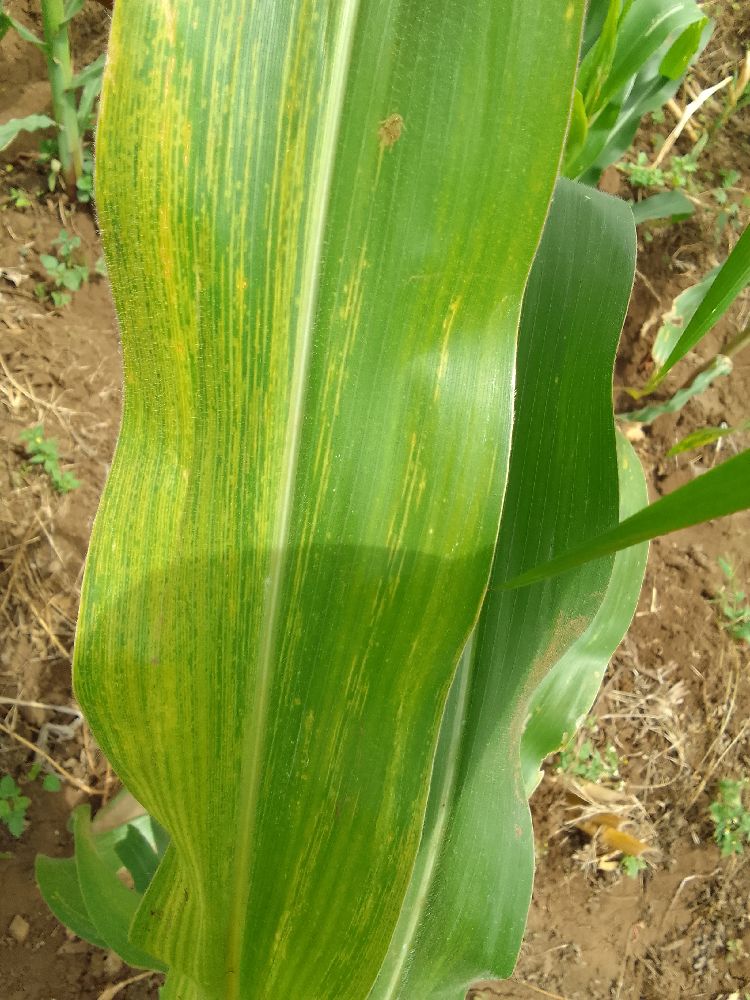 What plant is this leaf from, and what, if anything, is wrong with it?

maize, maize lethal necrosis
